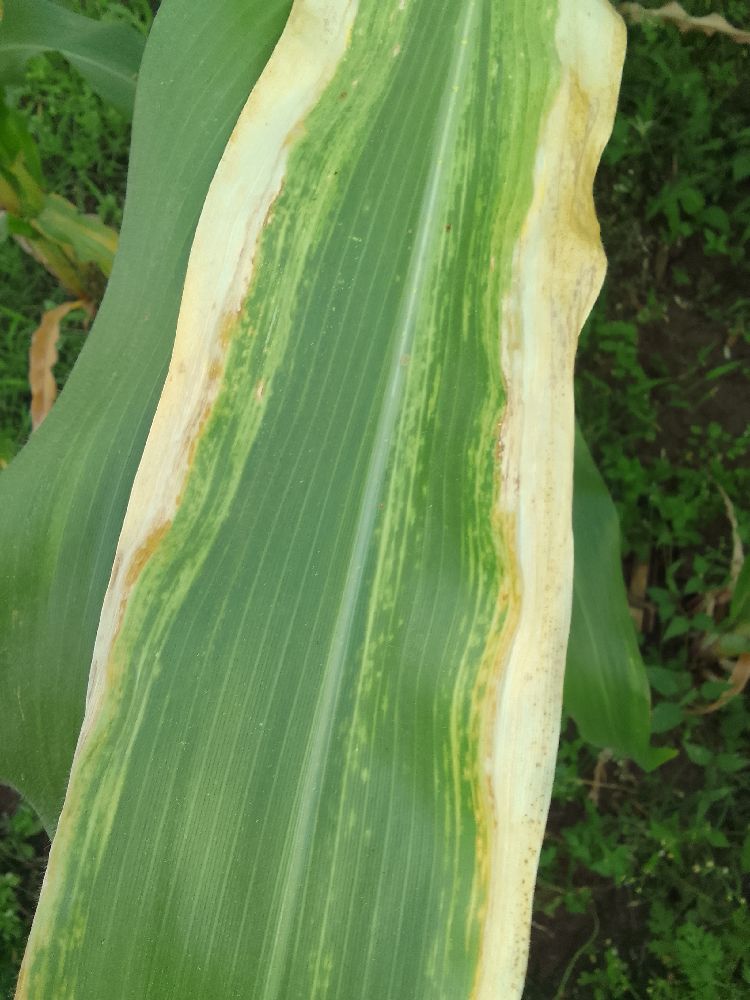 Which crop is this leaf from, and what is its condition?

maize, maize lethal necrosis
